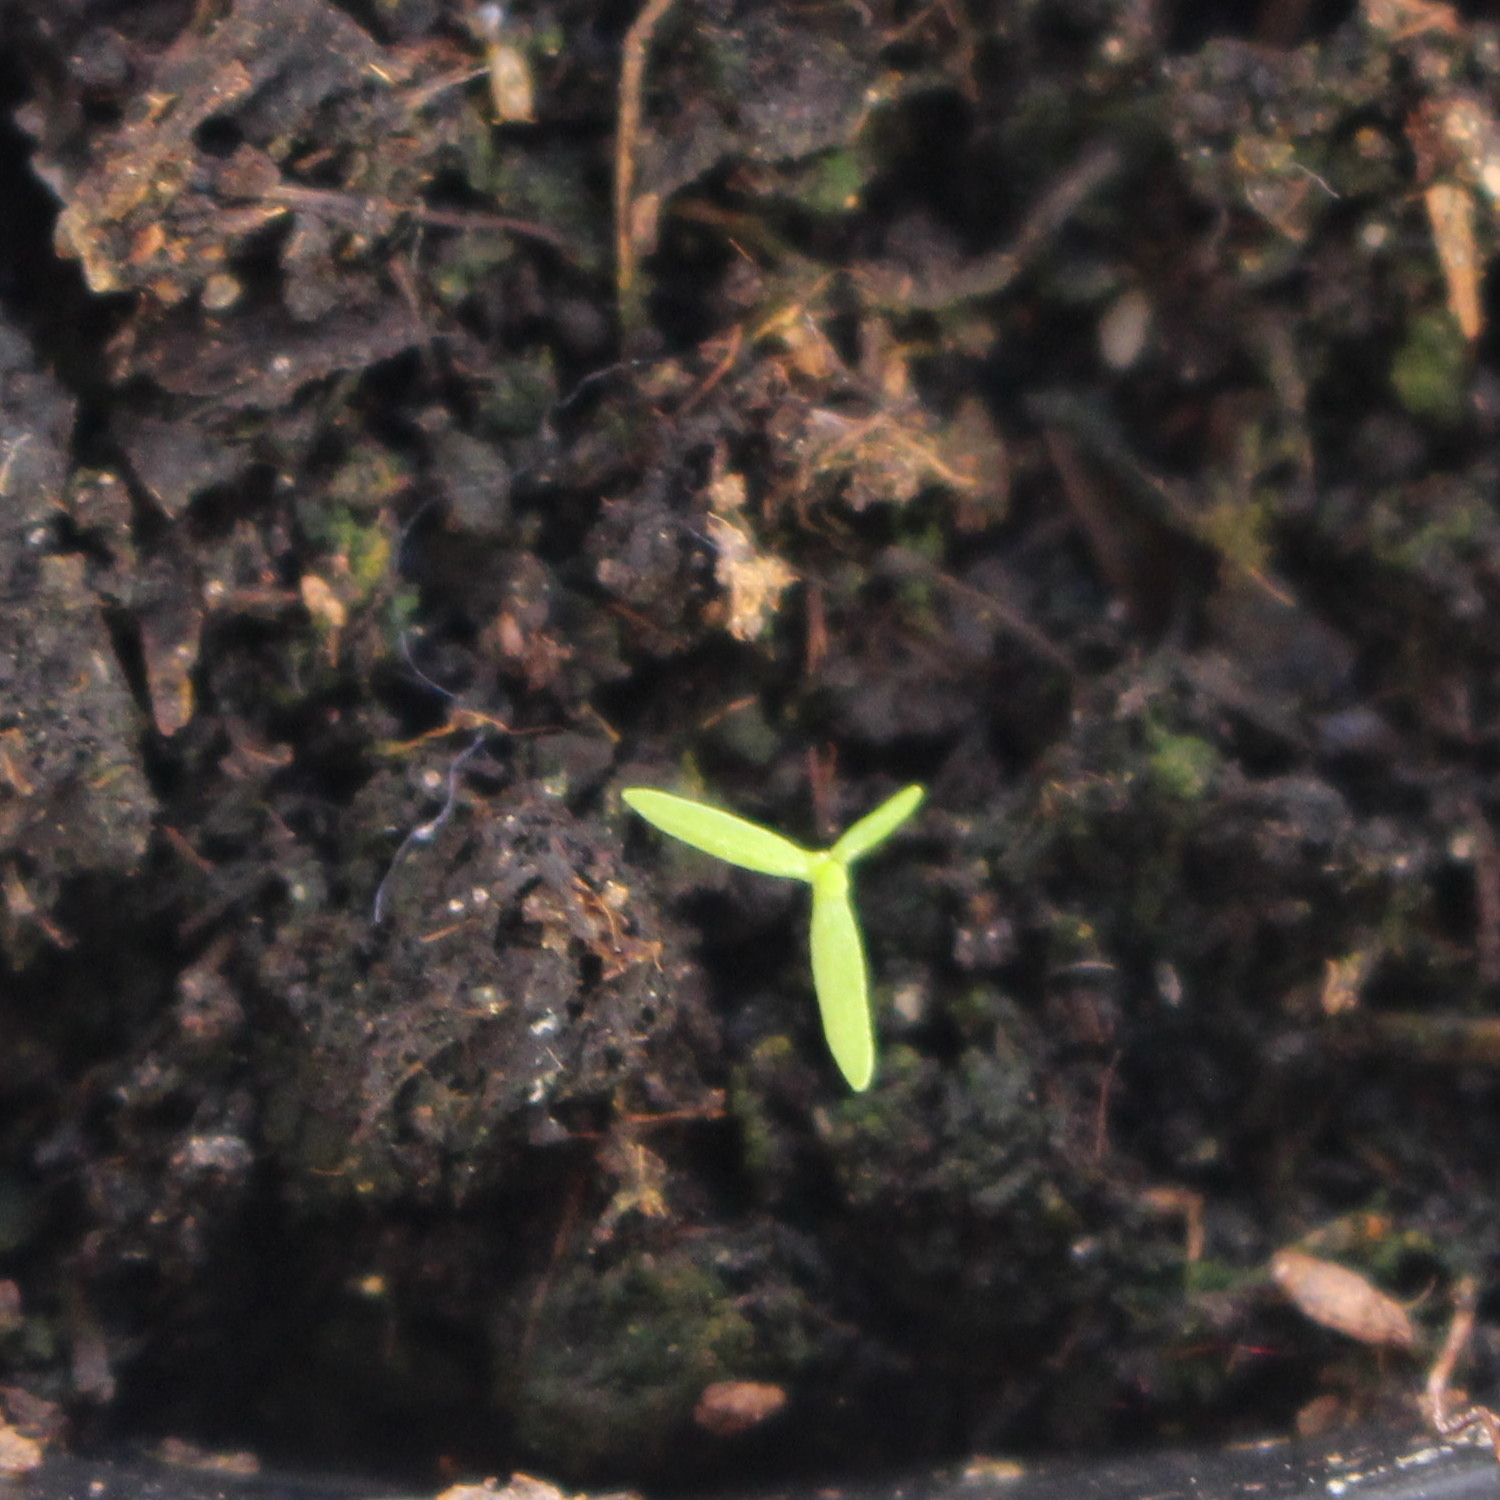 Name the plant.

Papaver rhoeas
